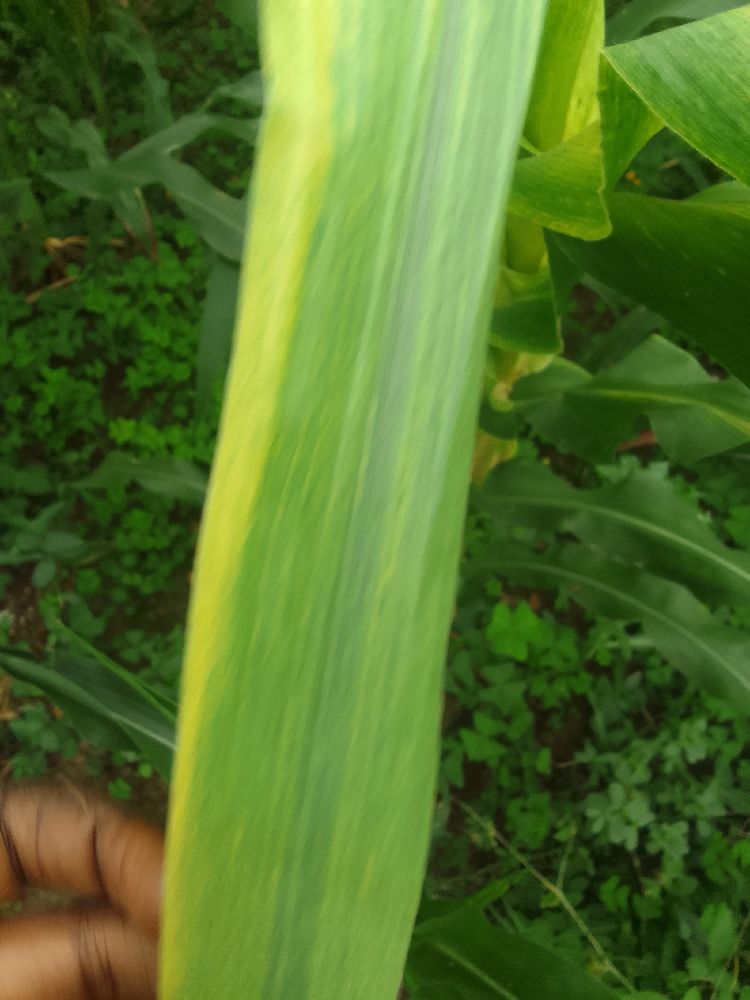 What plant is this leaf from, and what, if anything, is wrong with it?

maize, maize lethal necrosis
